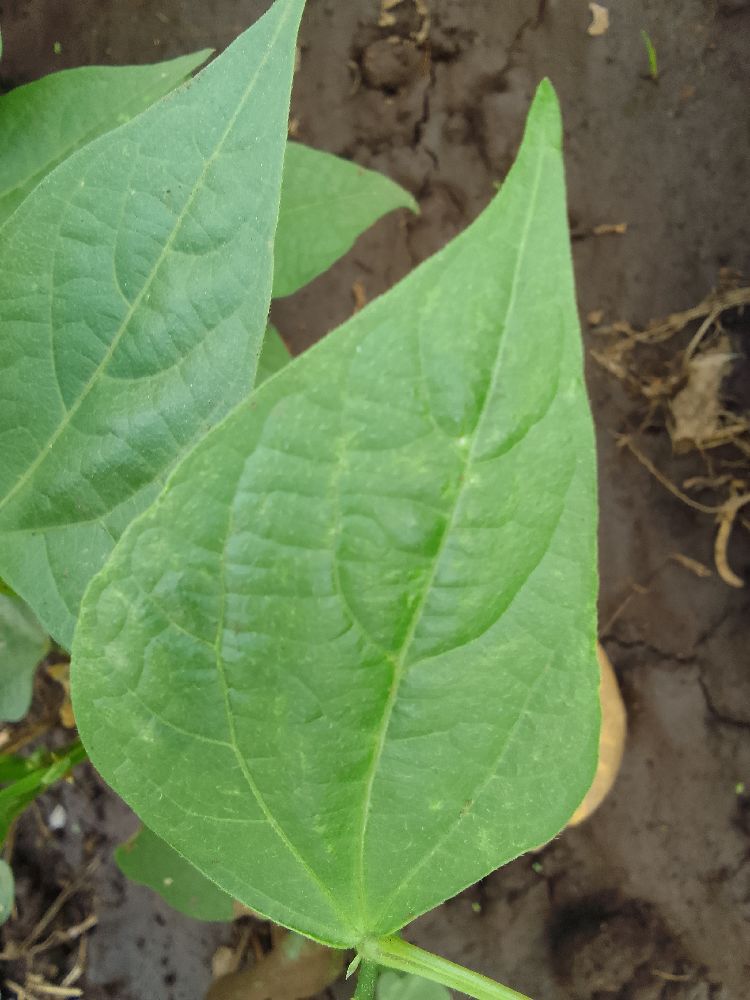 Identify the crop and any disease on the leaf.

common bean, healthy
